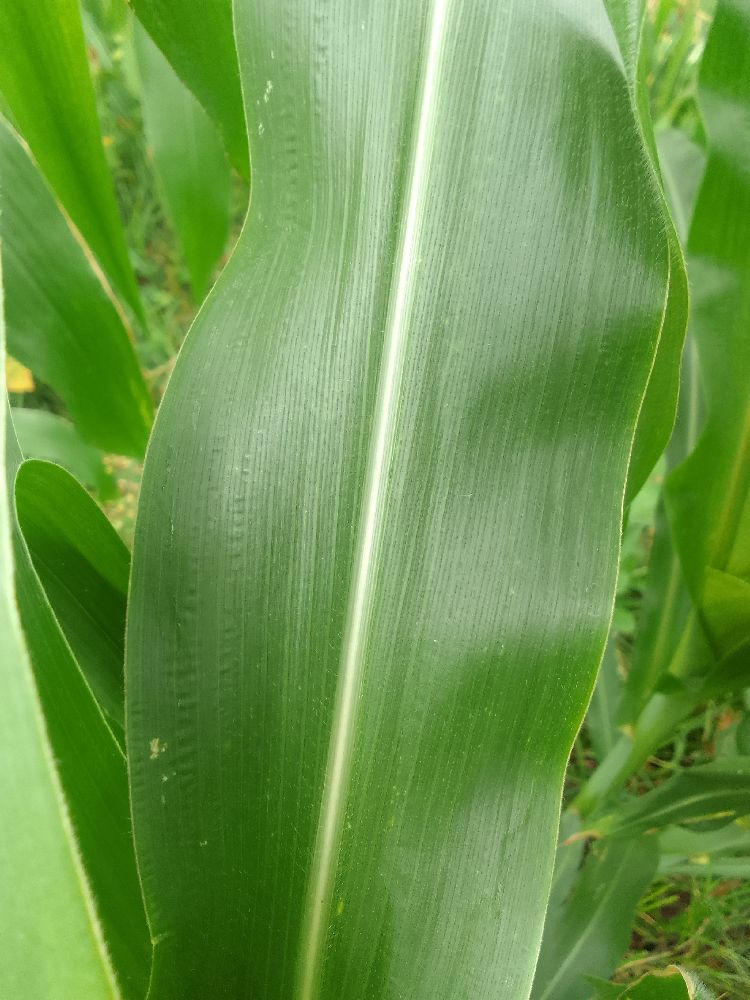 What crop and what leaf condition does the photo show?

maize, healthy
